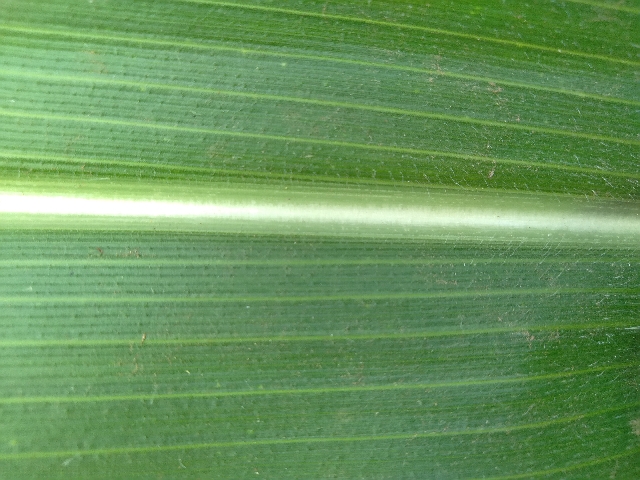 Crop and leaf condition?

maize, healthy
